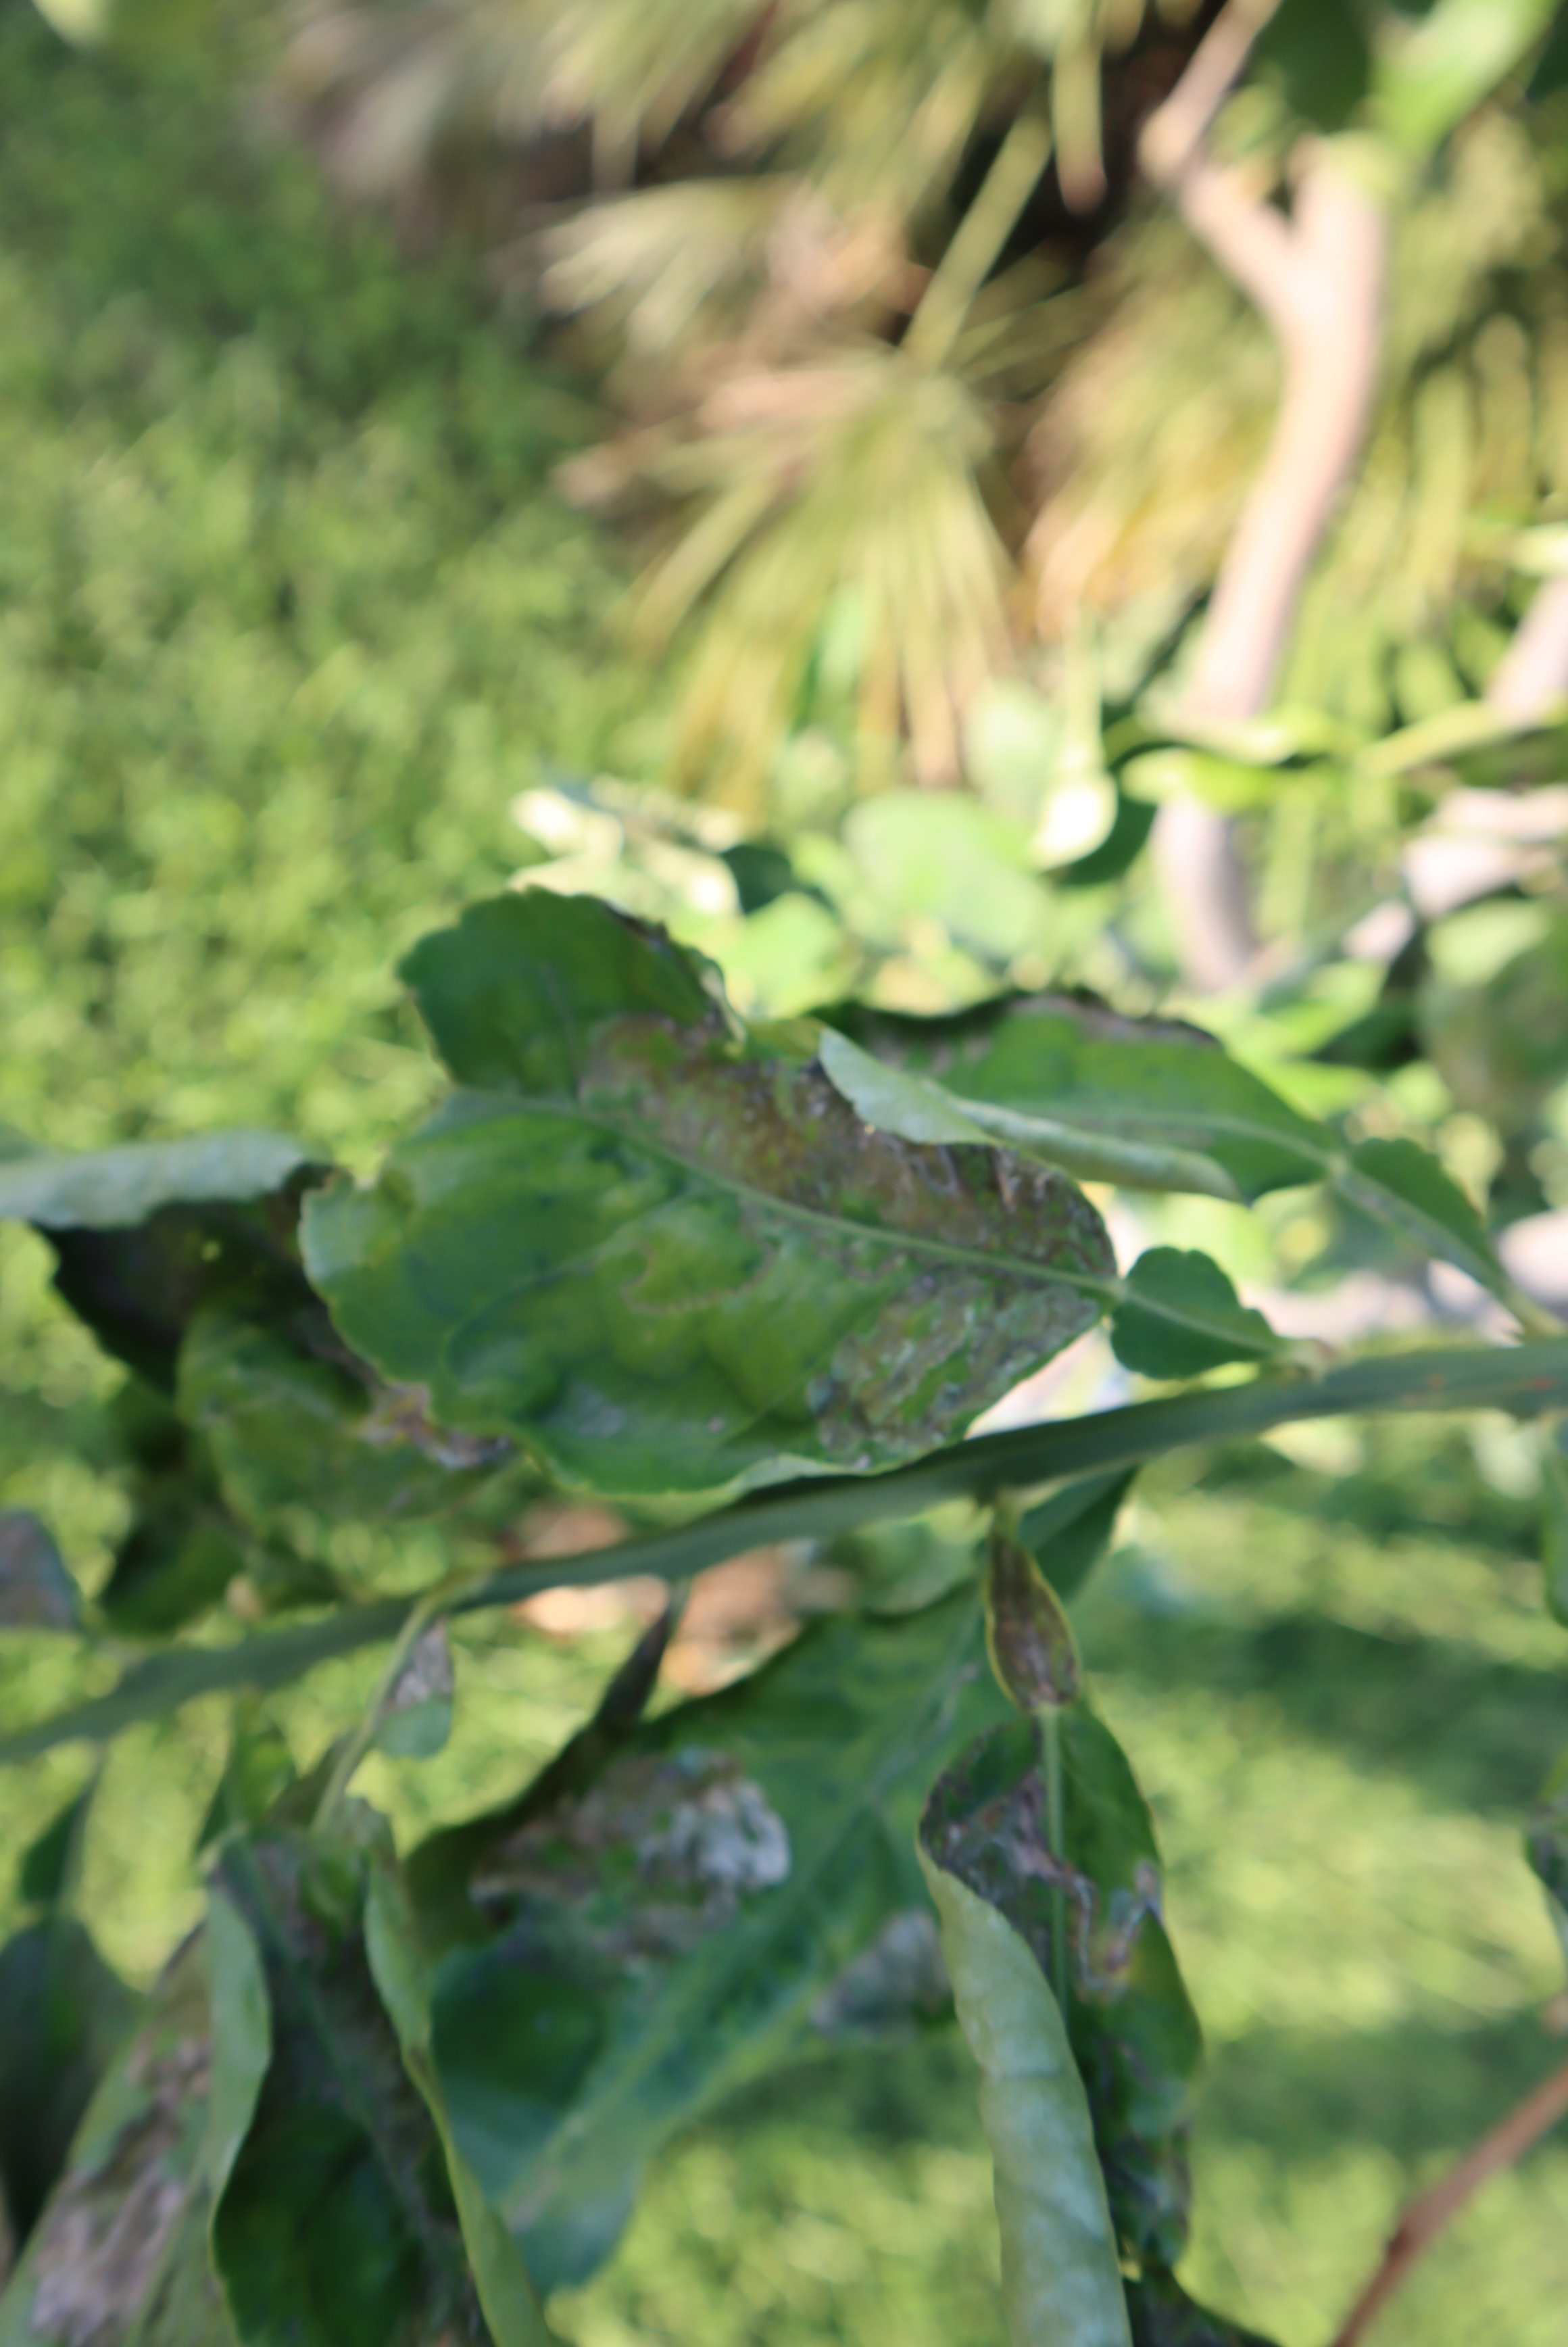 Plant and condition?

citrus, leafminer
